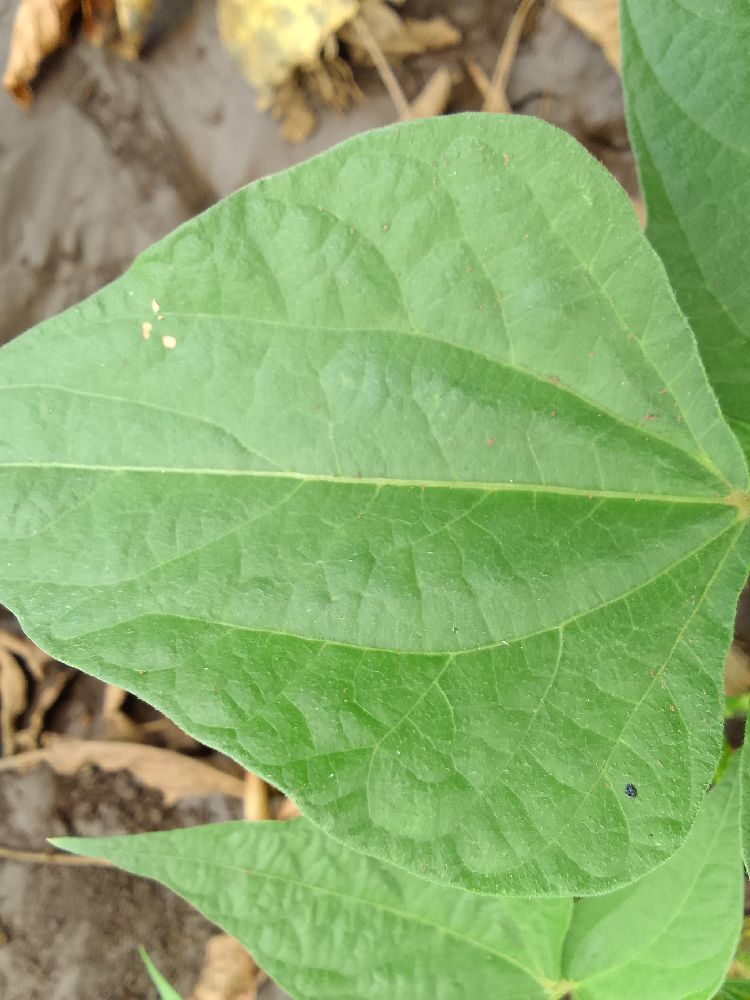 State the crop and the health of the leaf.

common bean, healthy
